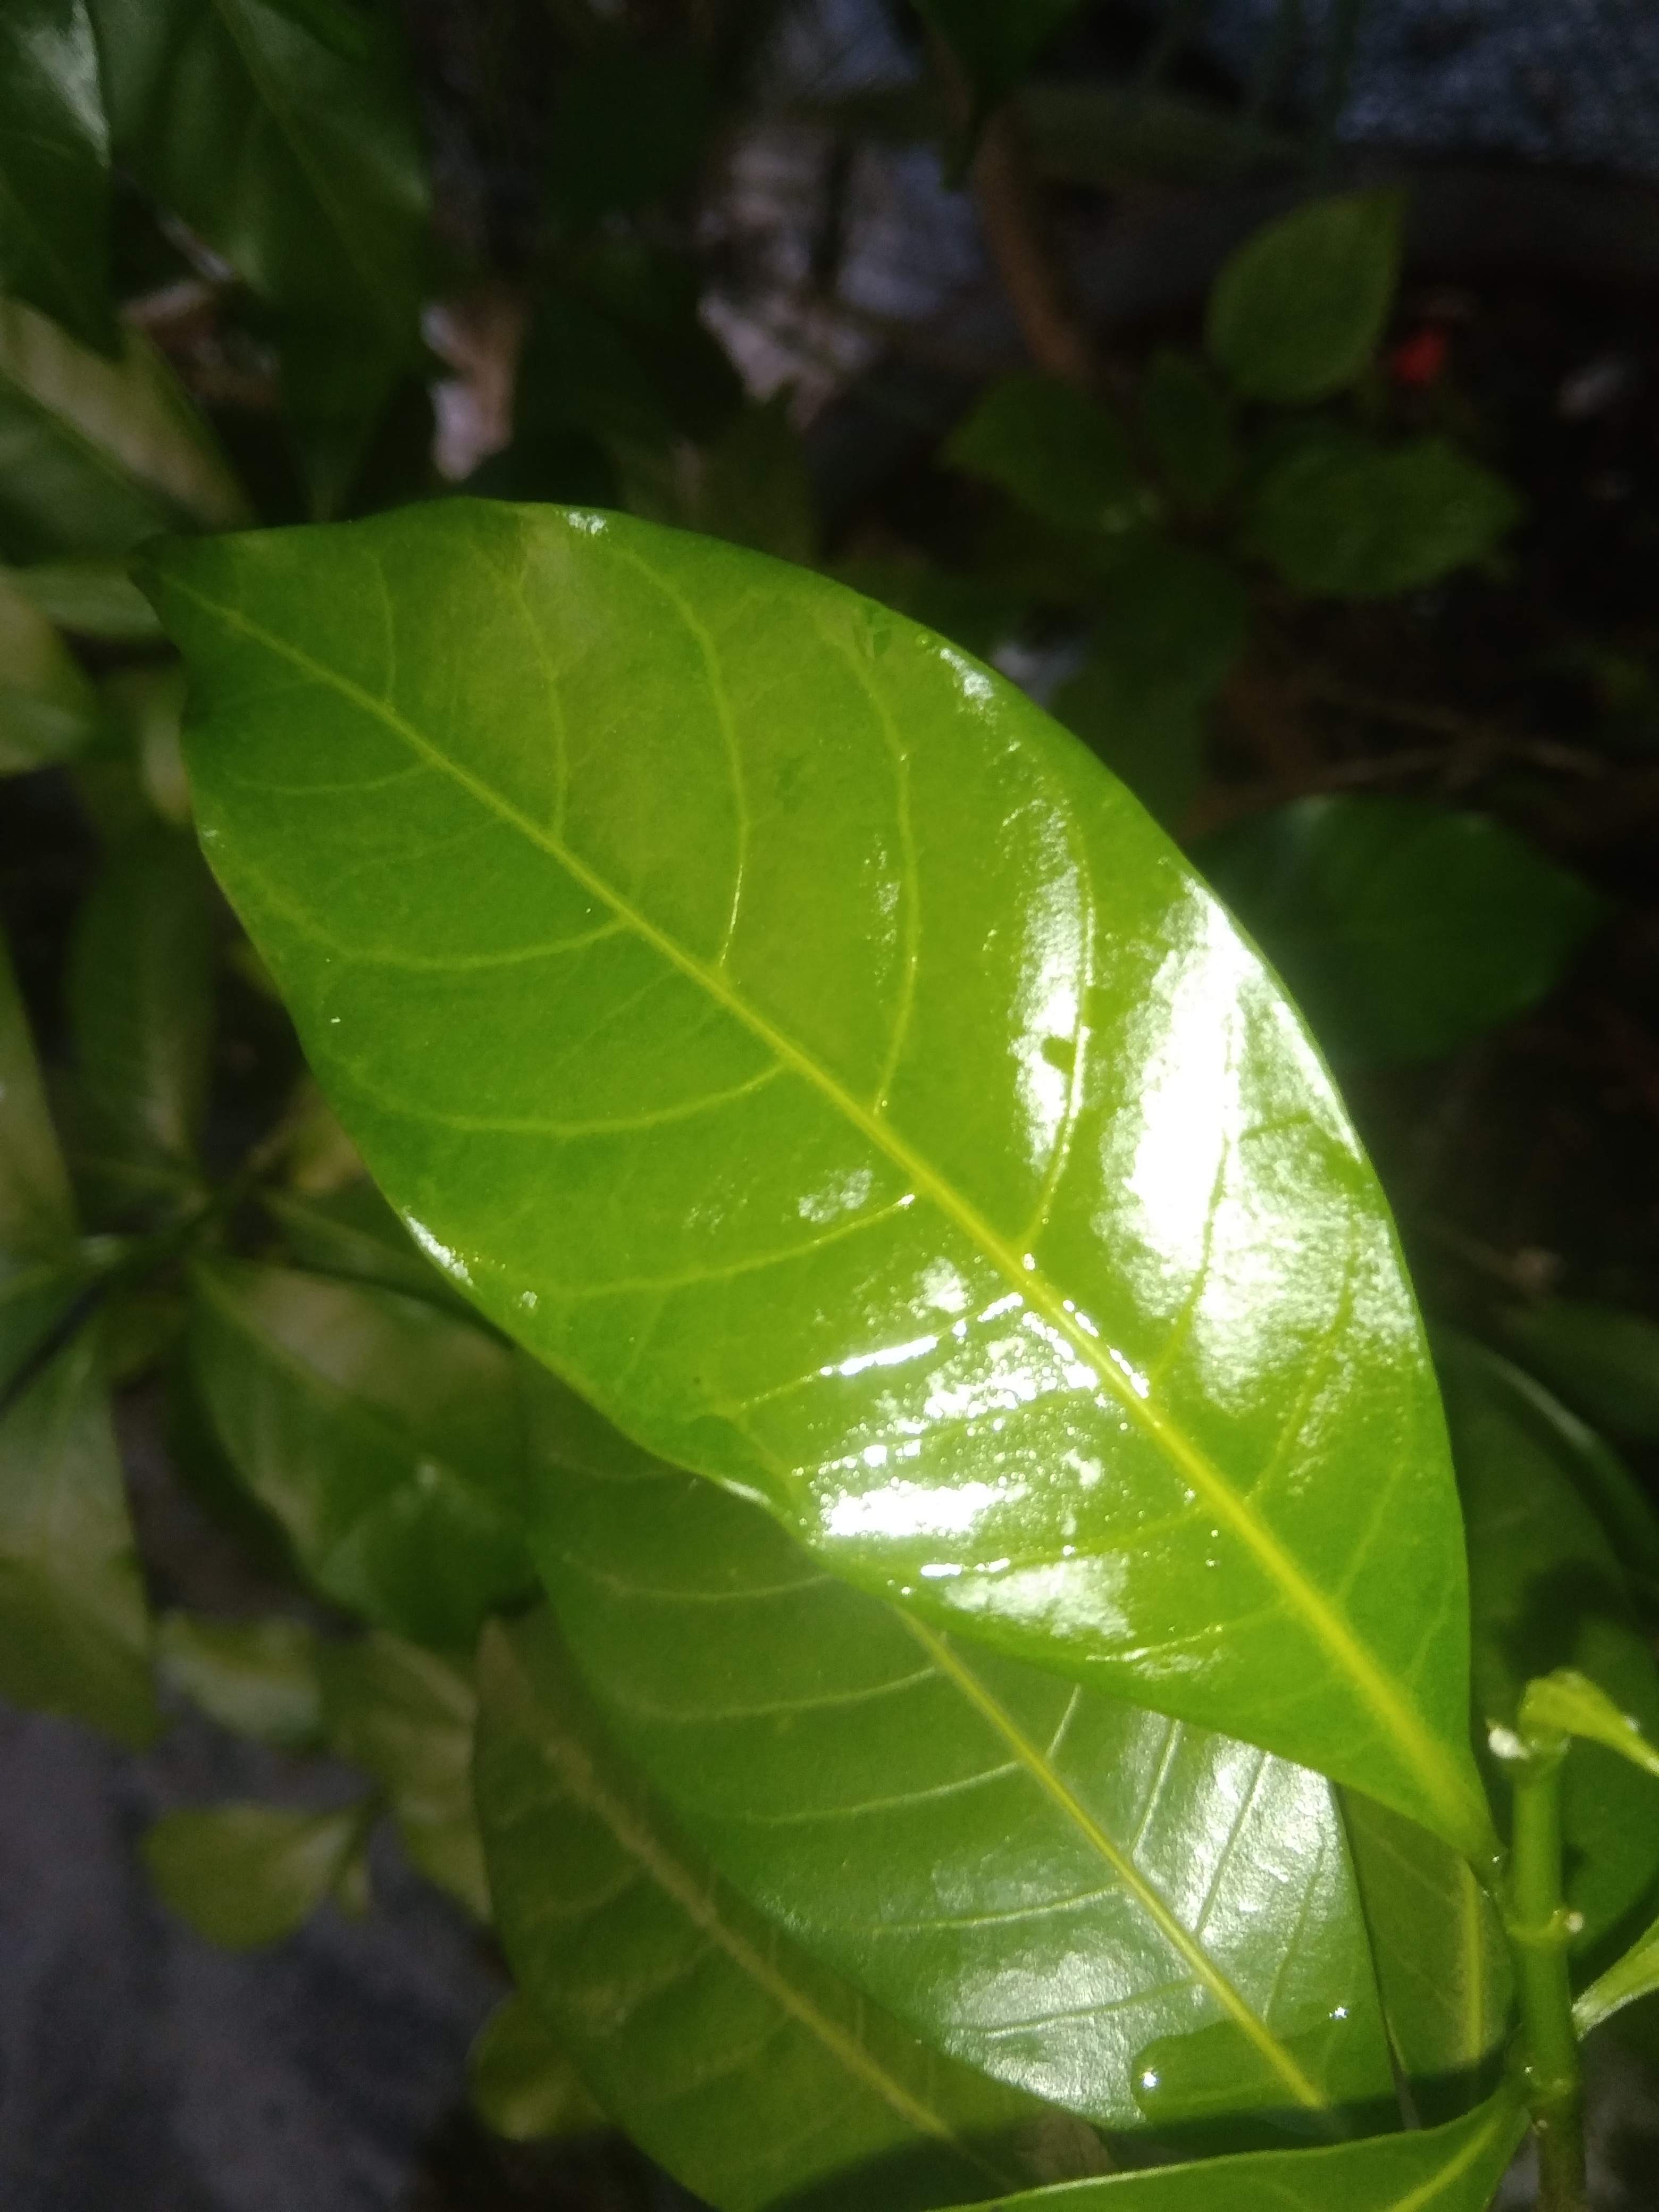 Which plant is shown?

togor
